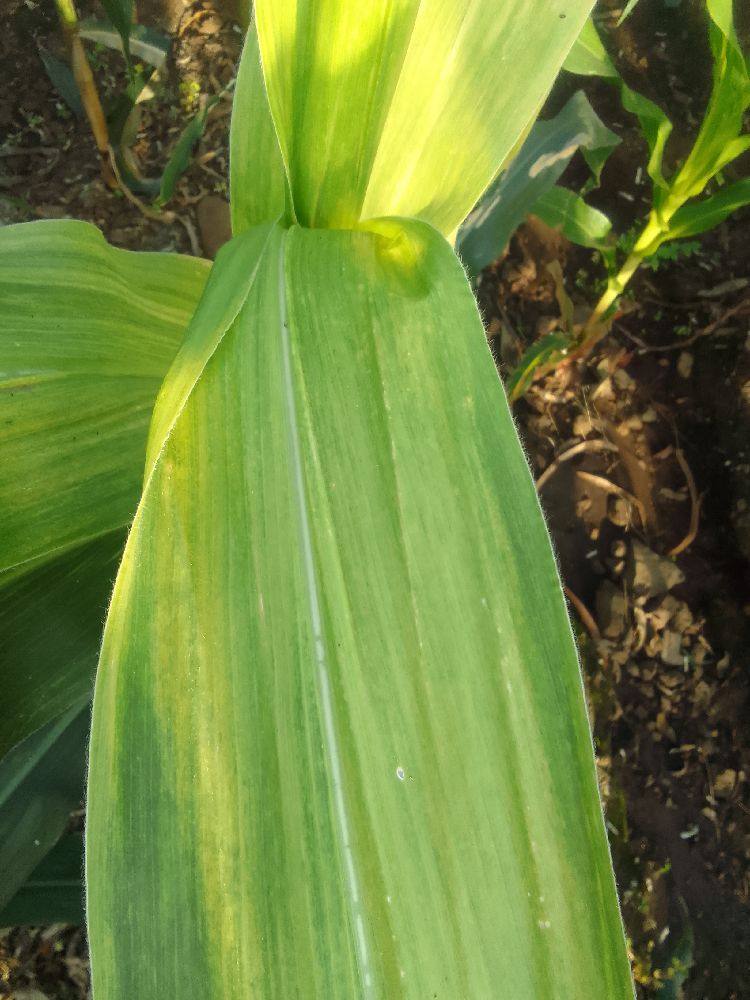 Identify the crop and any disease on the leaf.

maize, maize lethal necrosis
